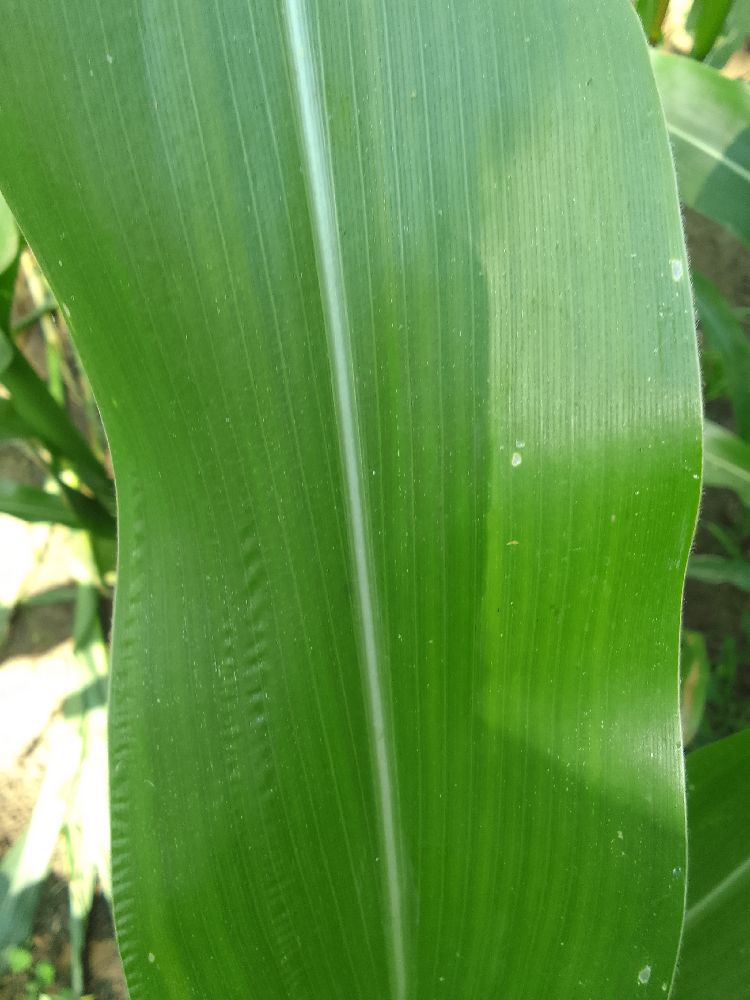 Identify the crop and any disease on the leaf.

maize, healthy
